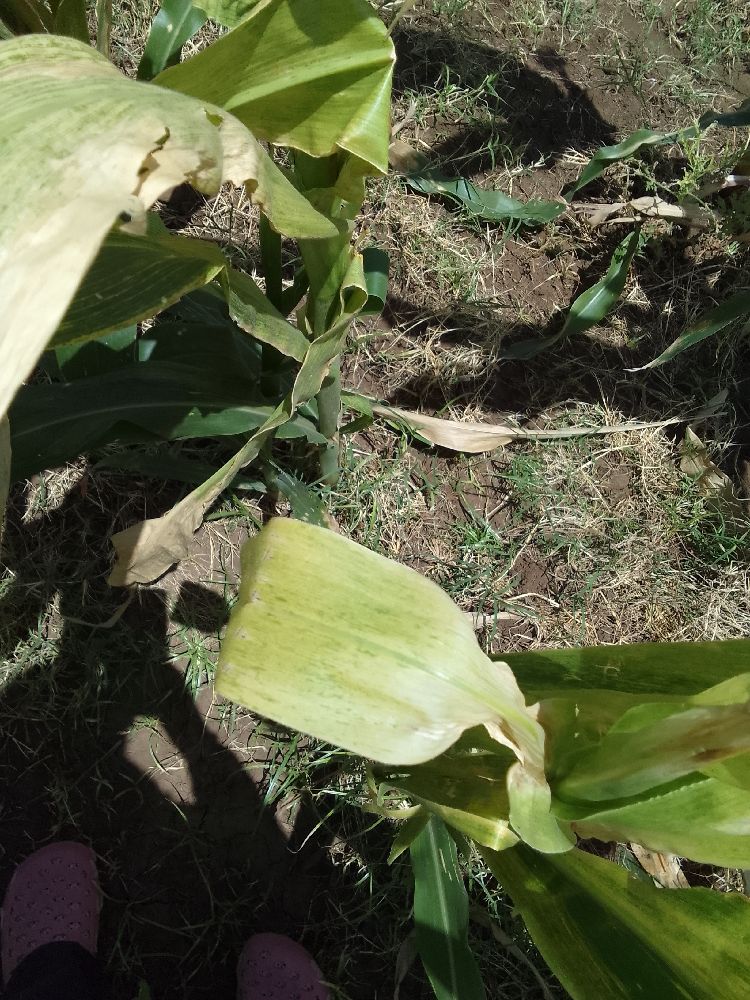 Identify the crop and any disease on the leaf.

maize, maize lethal necrosis
